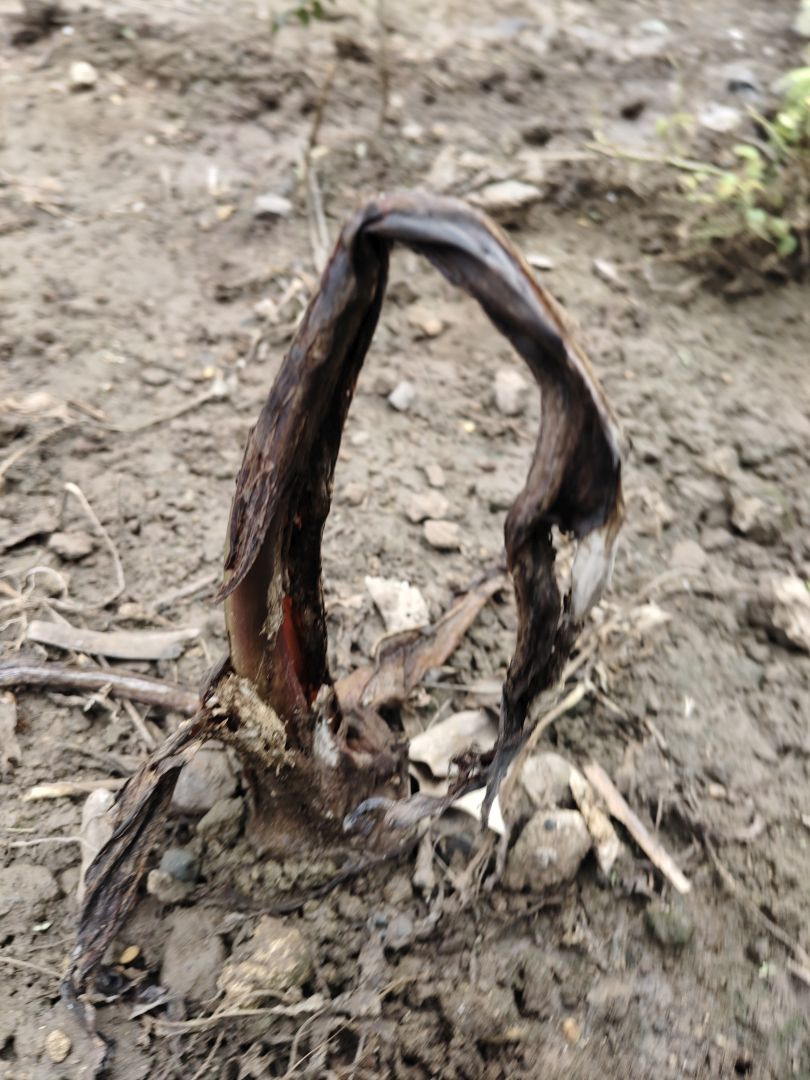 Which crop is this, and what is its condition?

taro, root rot
